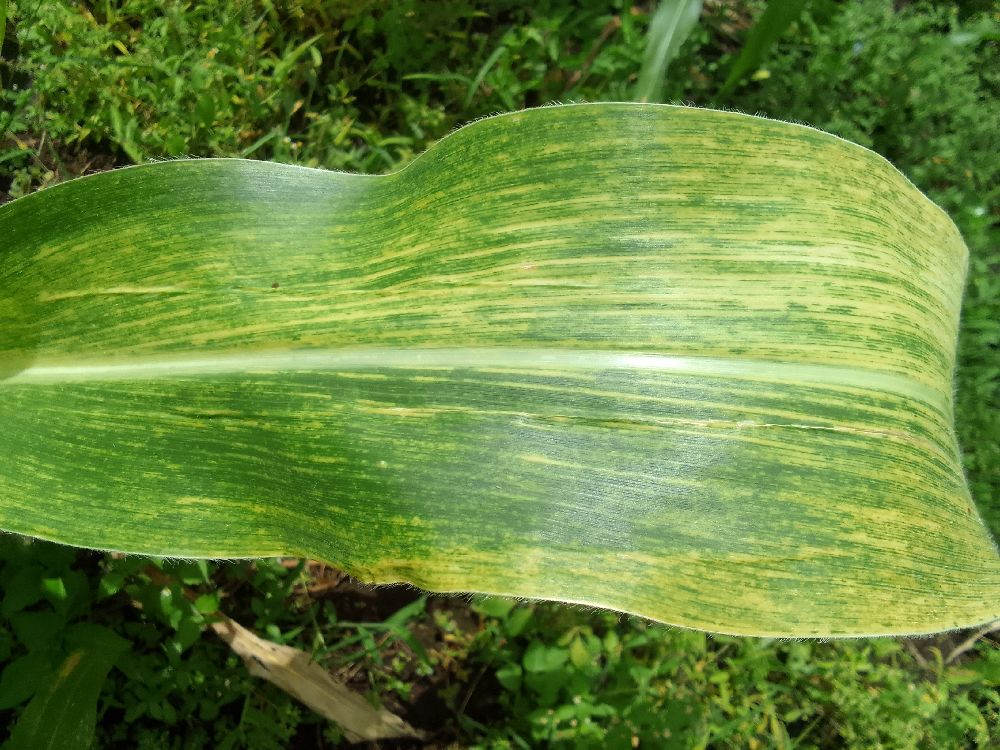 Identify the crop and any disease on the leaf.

maize, maize lethal necrosis
